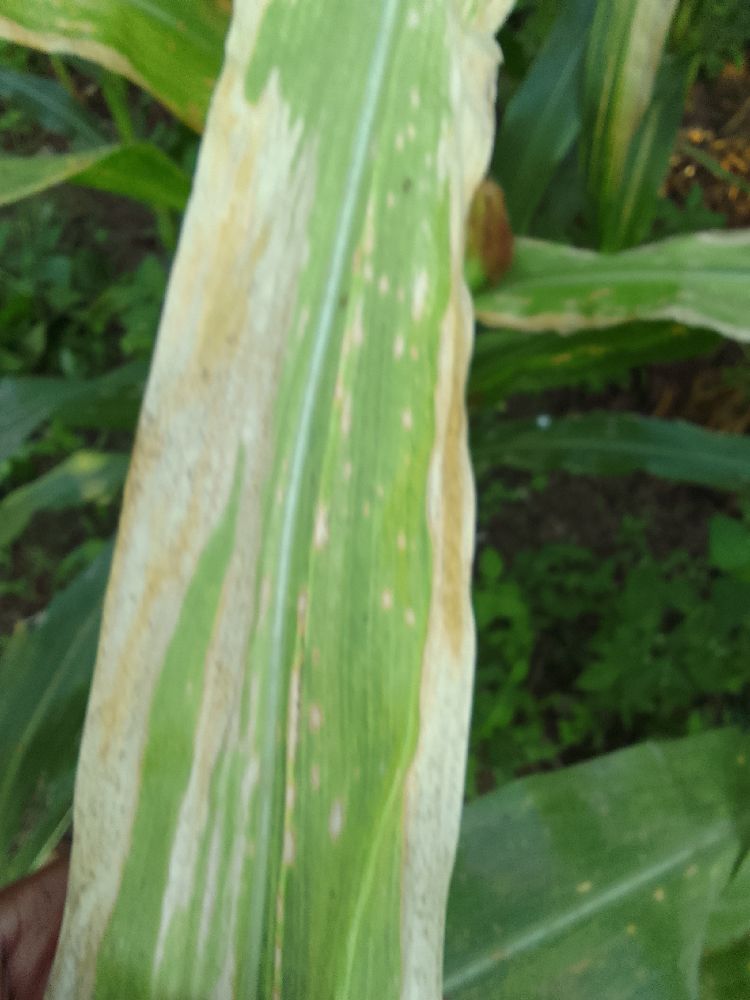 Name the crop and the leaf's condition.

maize, maize lethal necrosis
